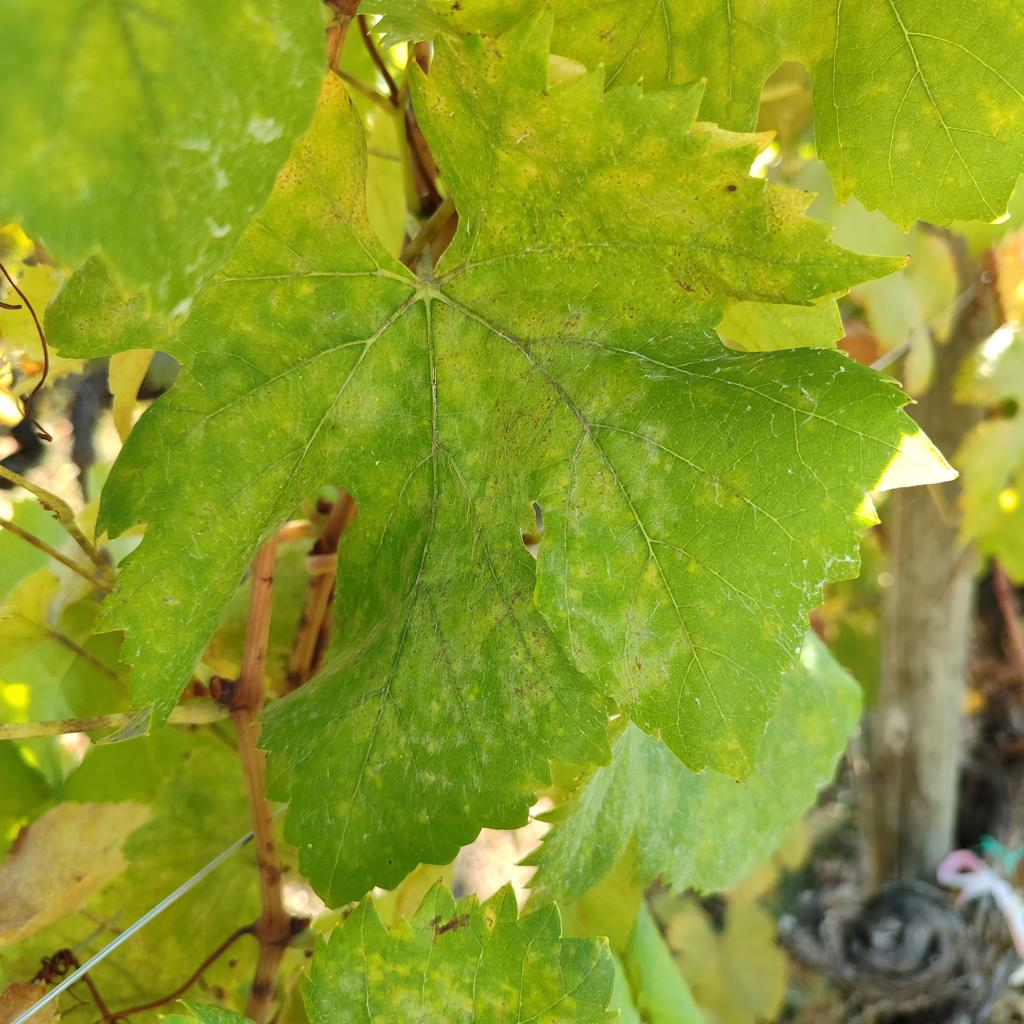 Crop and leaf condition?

grapevine, powdery mildew
